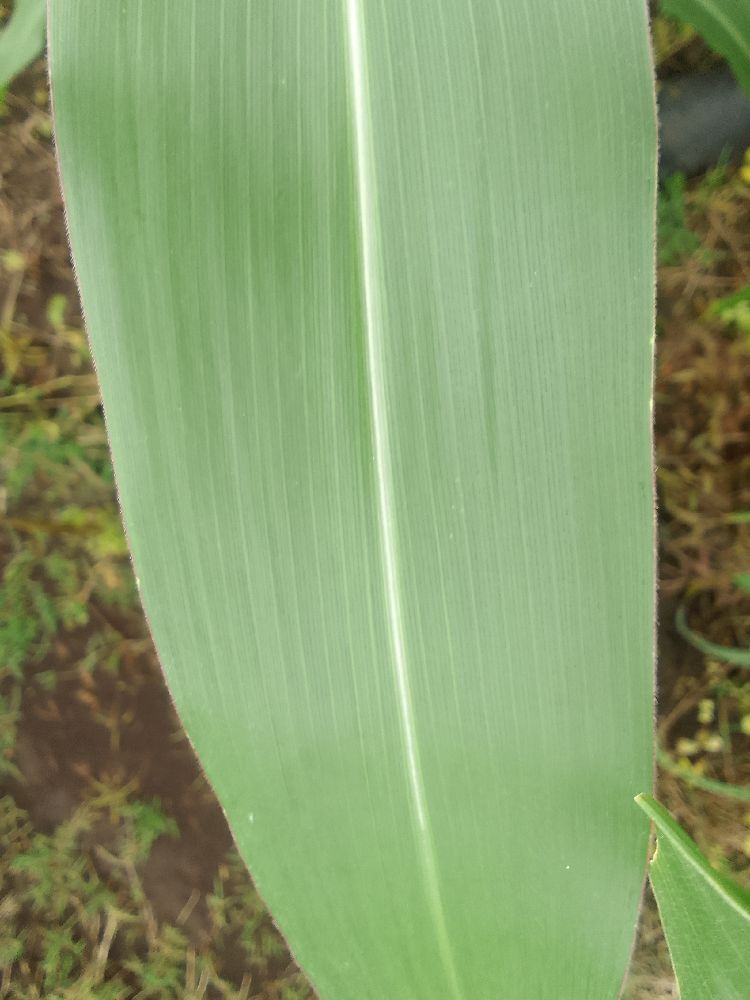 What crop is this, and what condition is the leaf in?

maize, healthy
